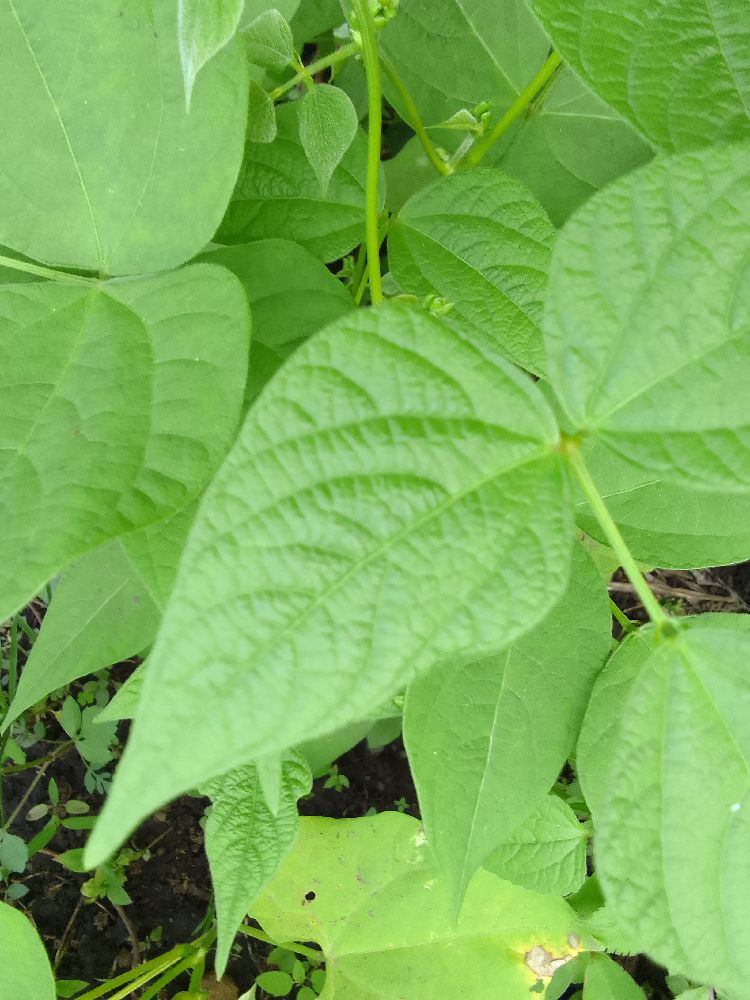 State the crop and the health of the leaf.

common bean, healthy
